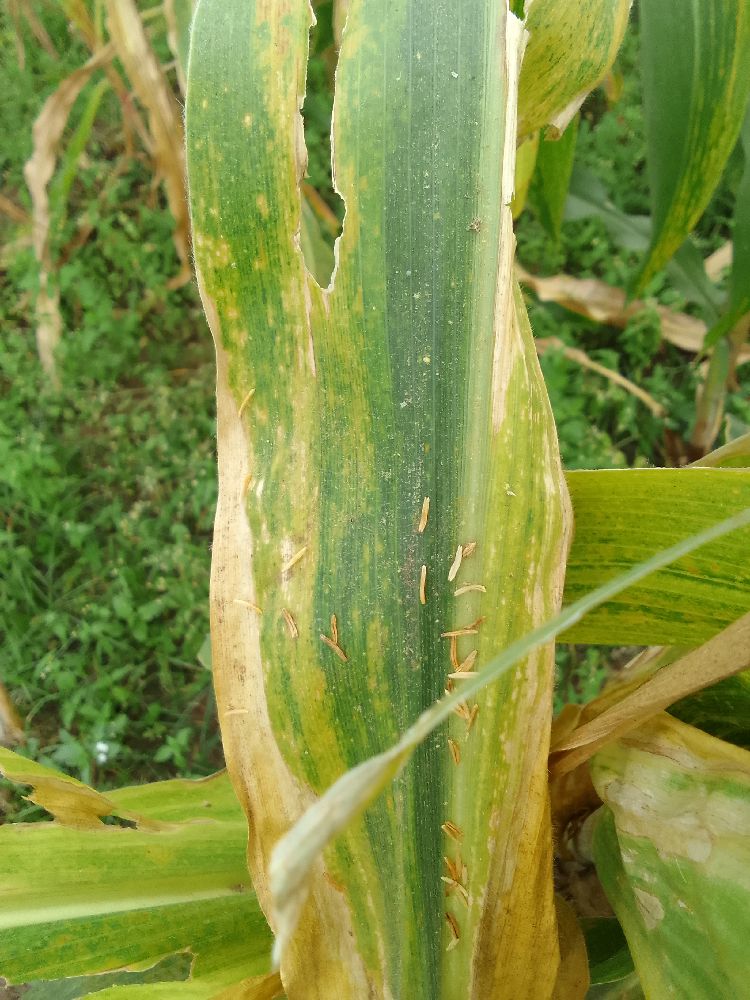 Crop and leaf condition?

maize, maize lethal necrosis
